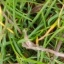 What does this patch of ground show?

grass
